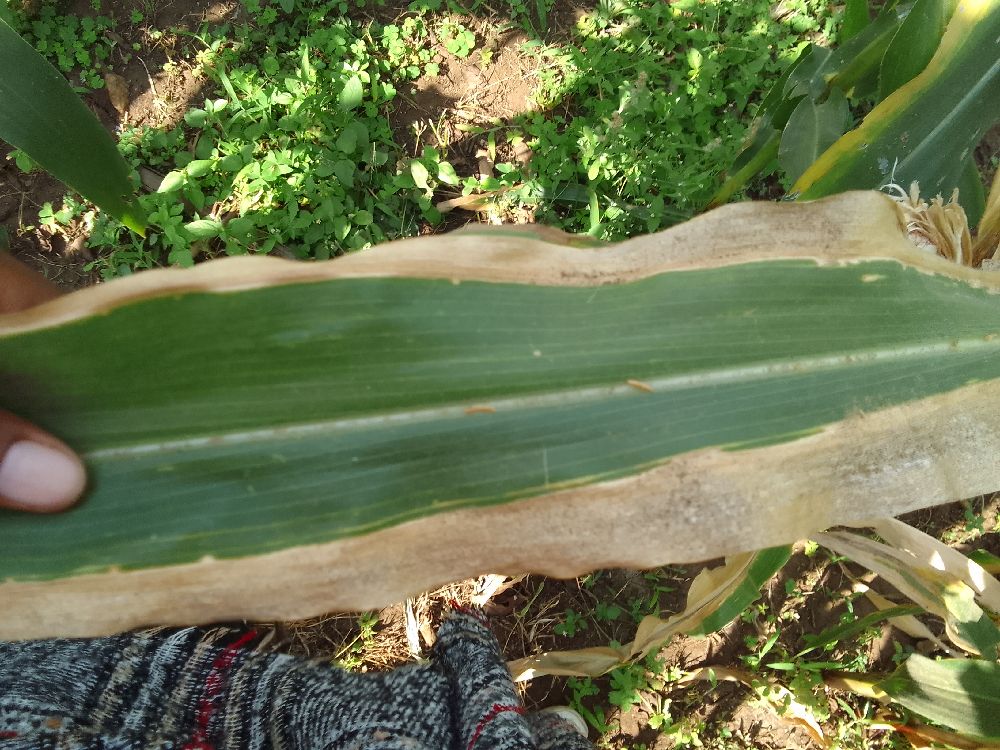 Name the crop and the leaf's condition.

maize, maize lethal necrosis
